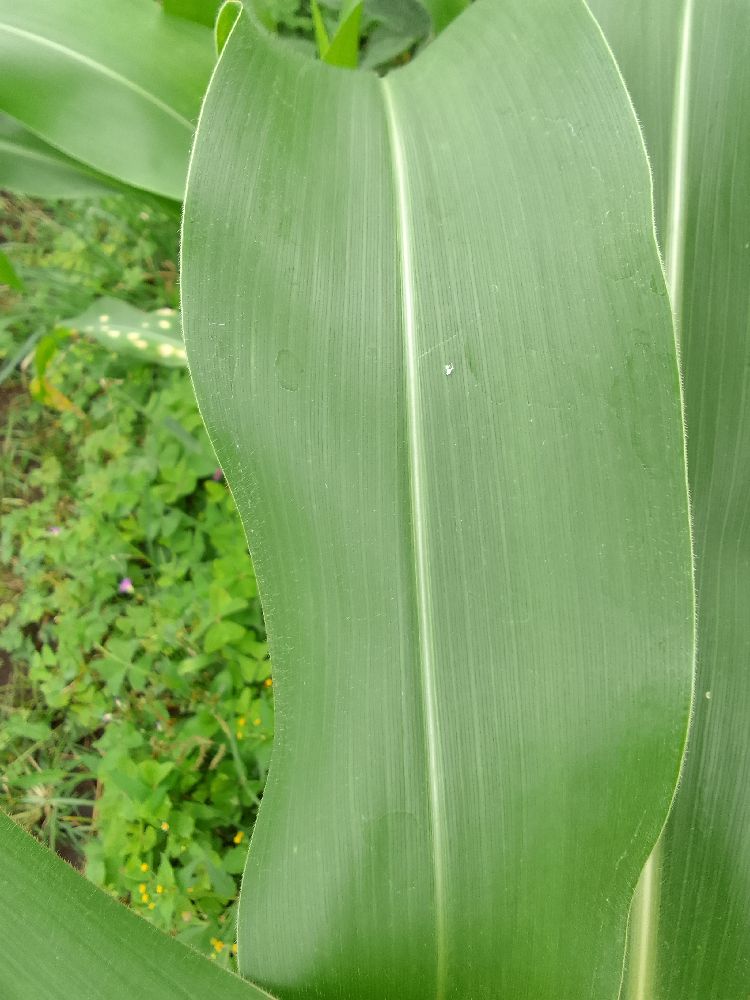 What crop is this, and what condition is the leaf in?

maize, healthy
